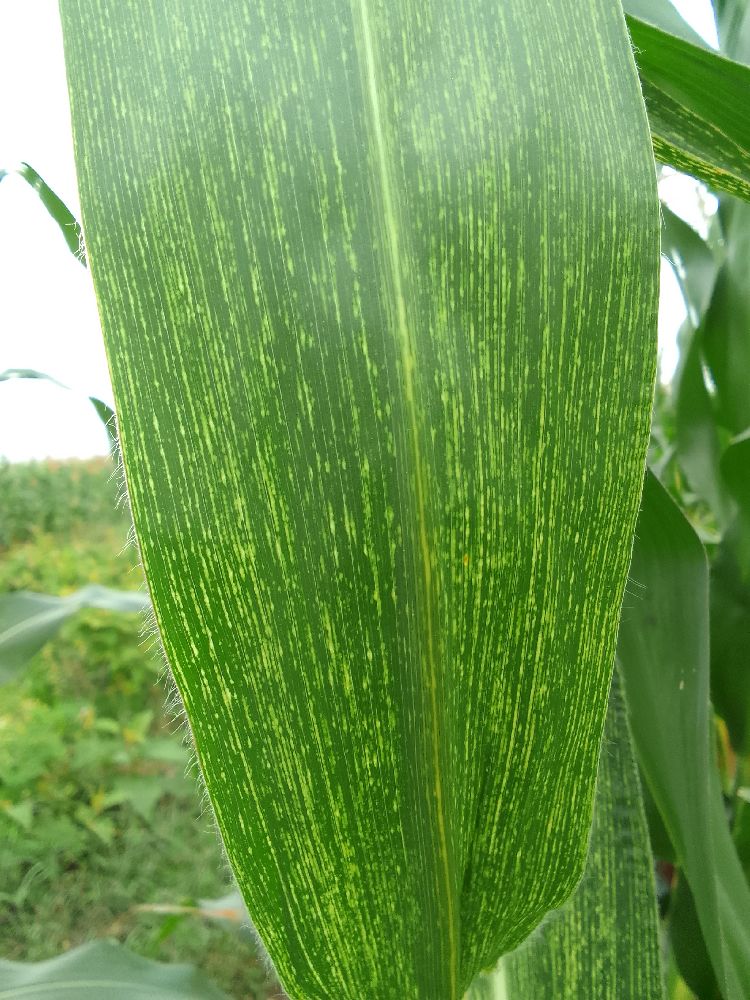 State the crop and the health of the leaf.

maize, maize streak virus
